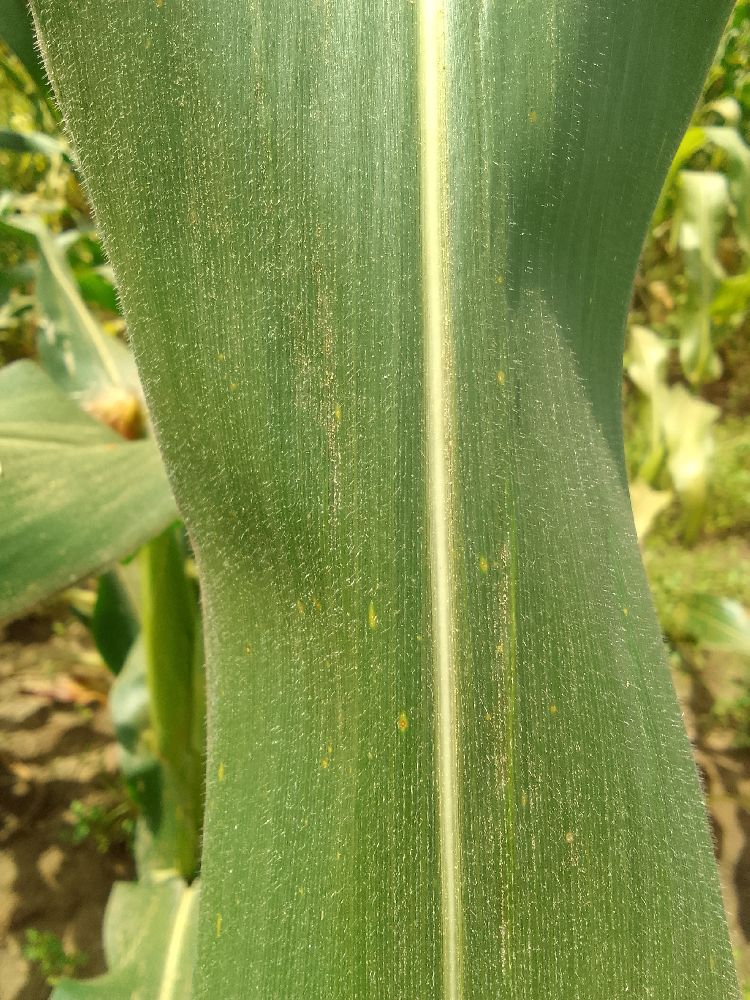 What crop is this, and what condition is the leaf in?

maize, healthy
